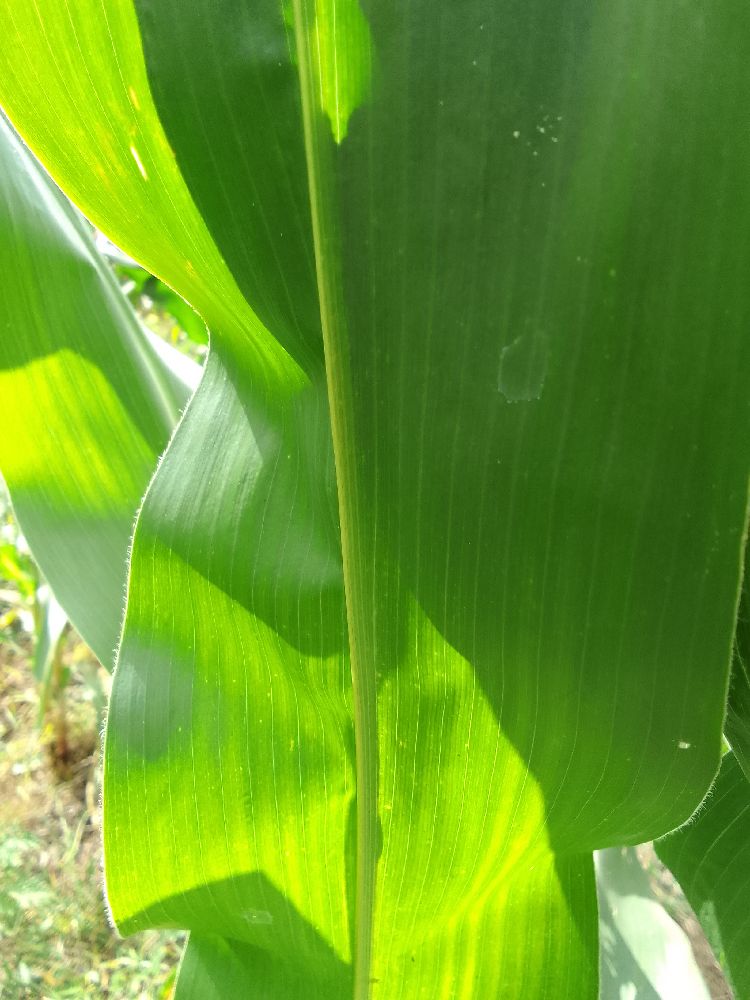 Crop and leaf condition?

maize, healthy
